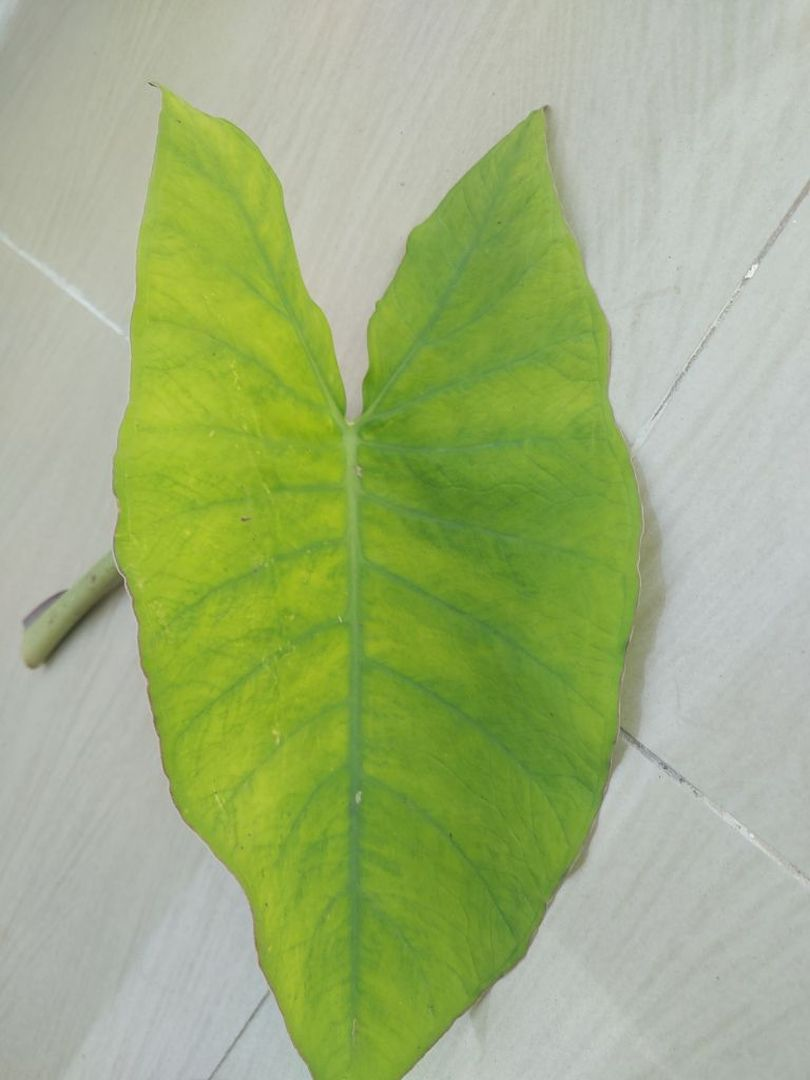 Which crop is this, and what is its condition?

taro, mosaic
